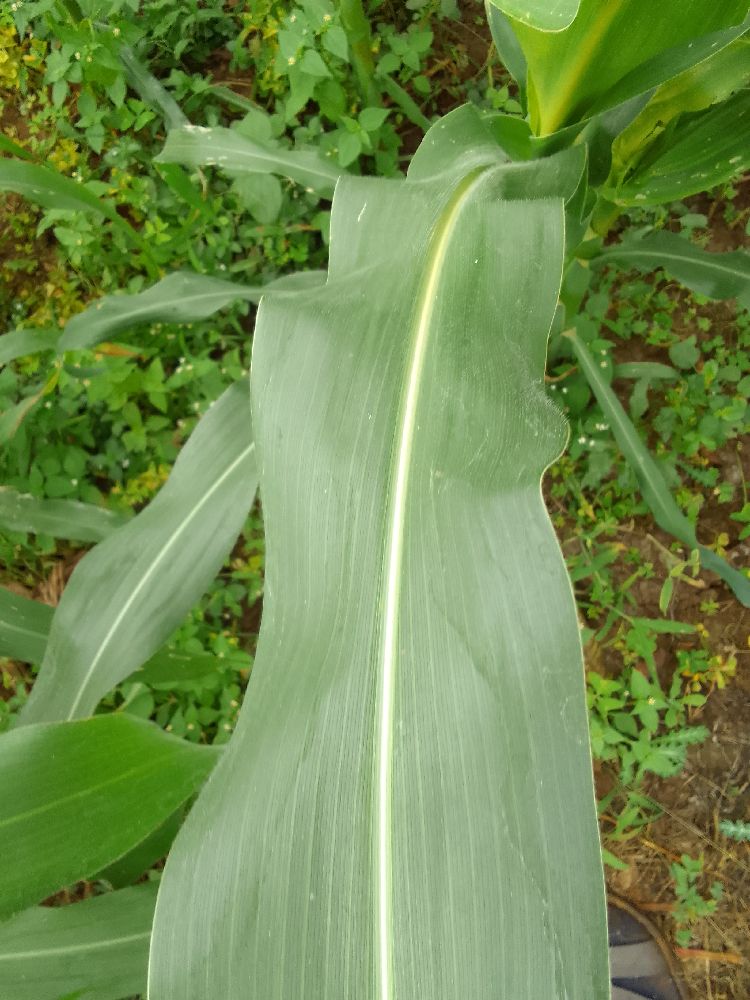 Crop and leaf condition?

maize, healthy
